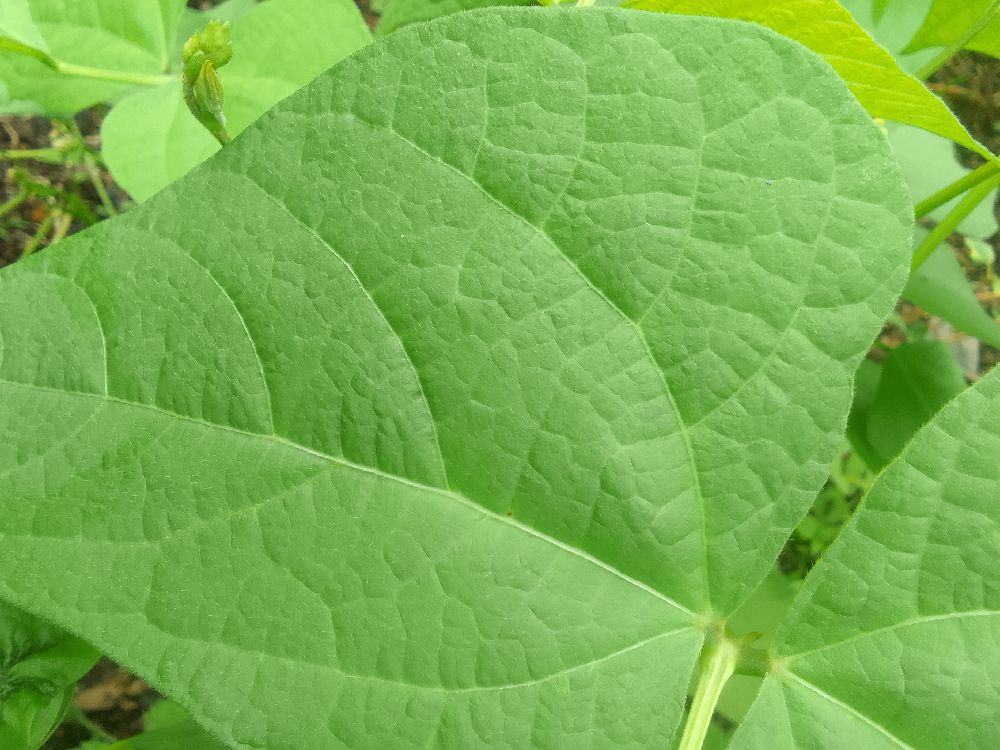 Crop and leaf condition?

common bean, healthy
